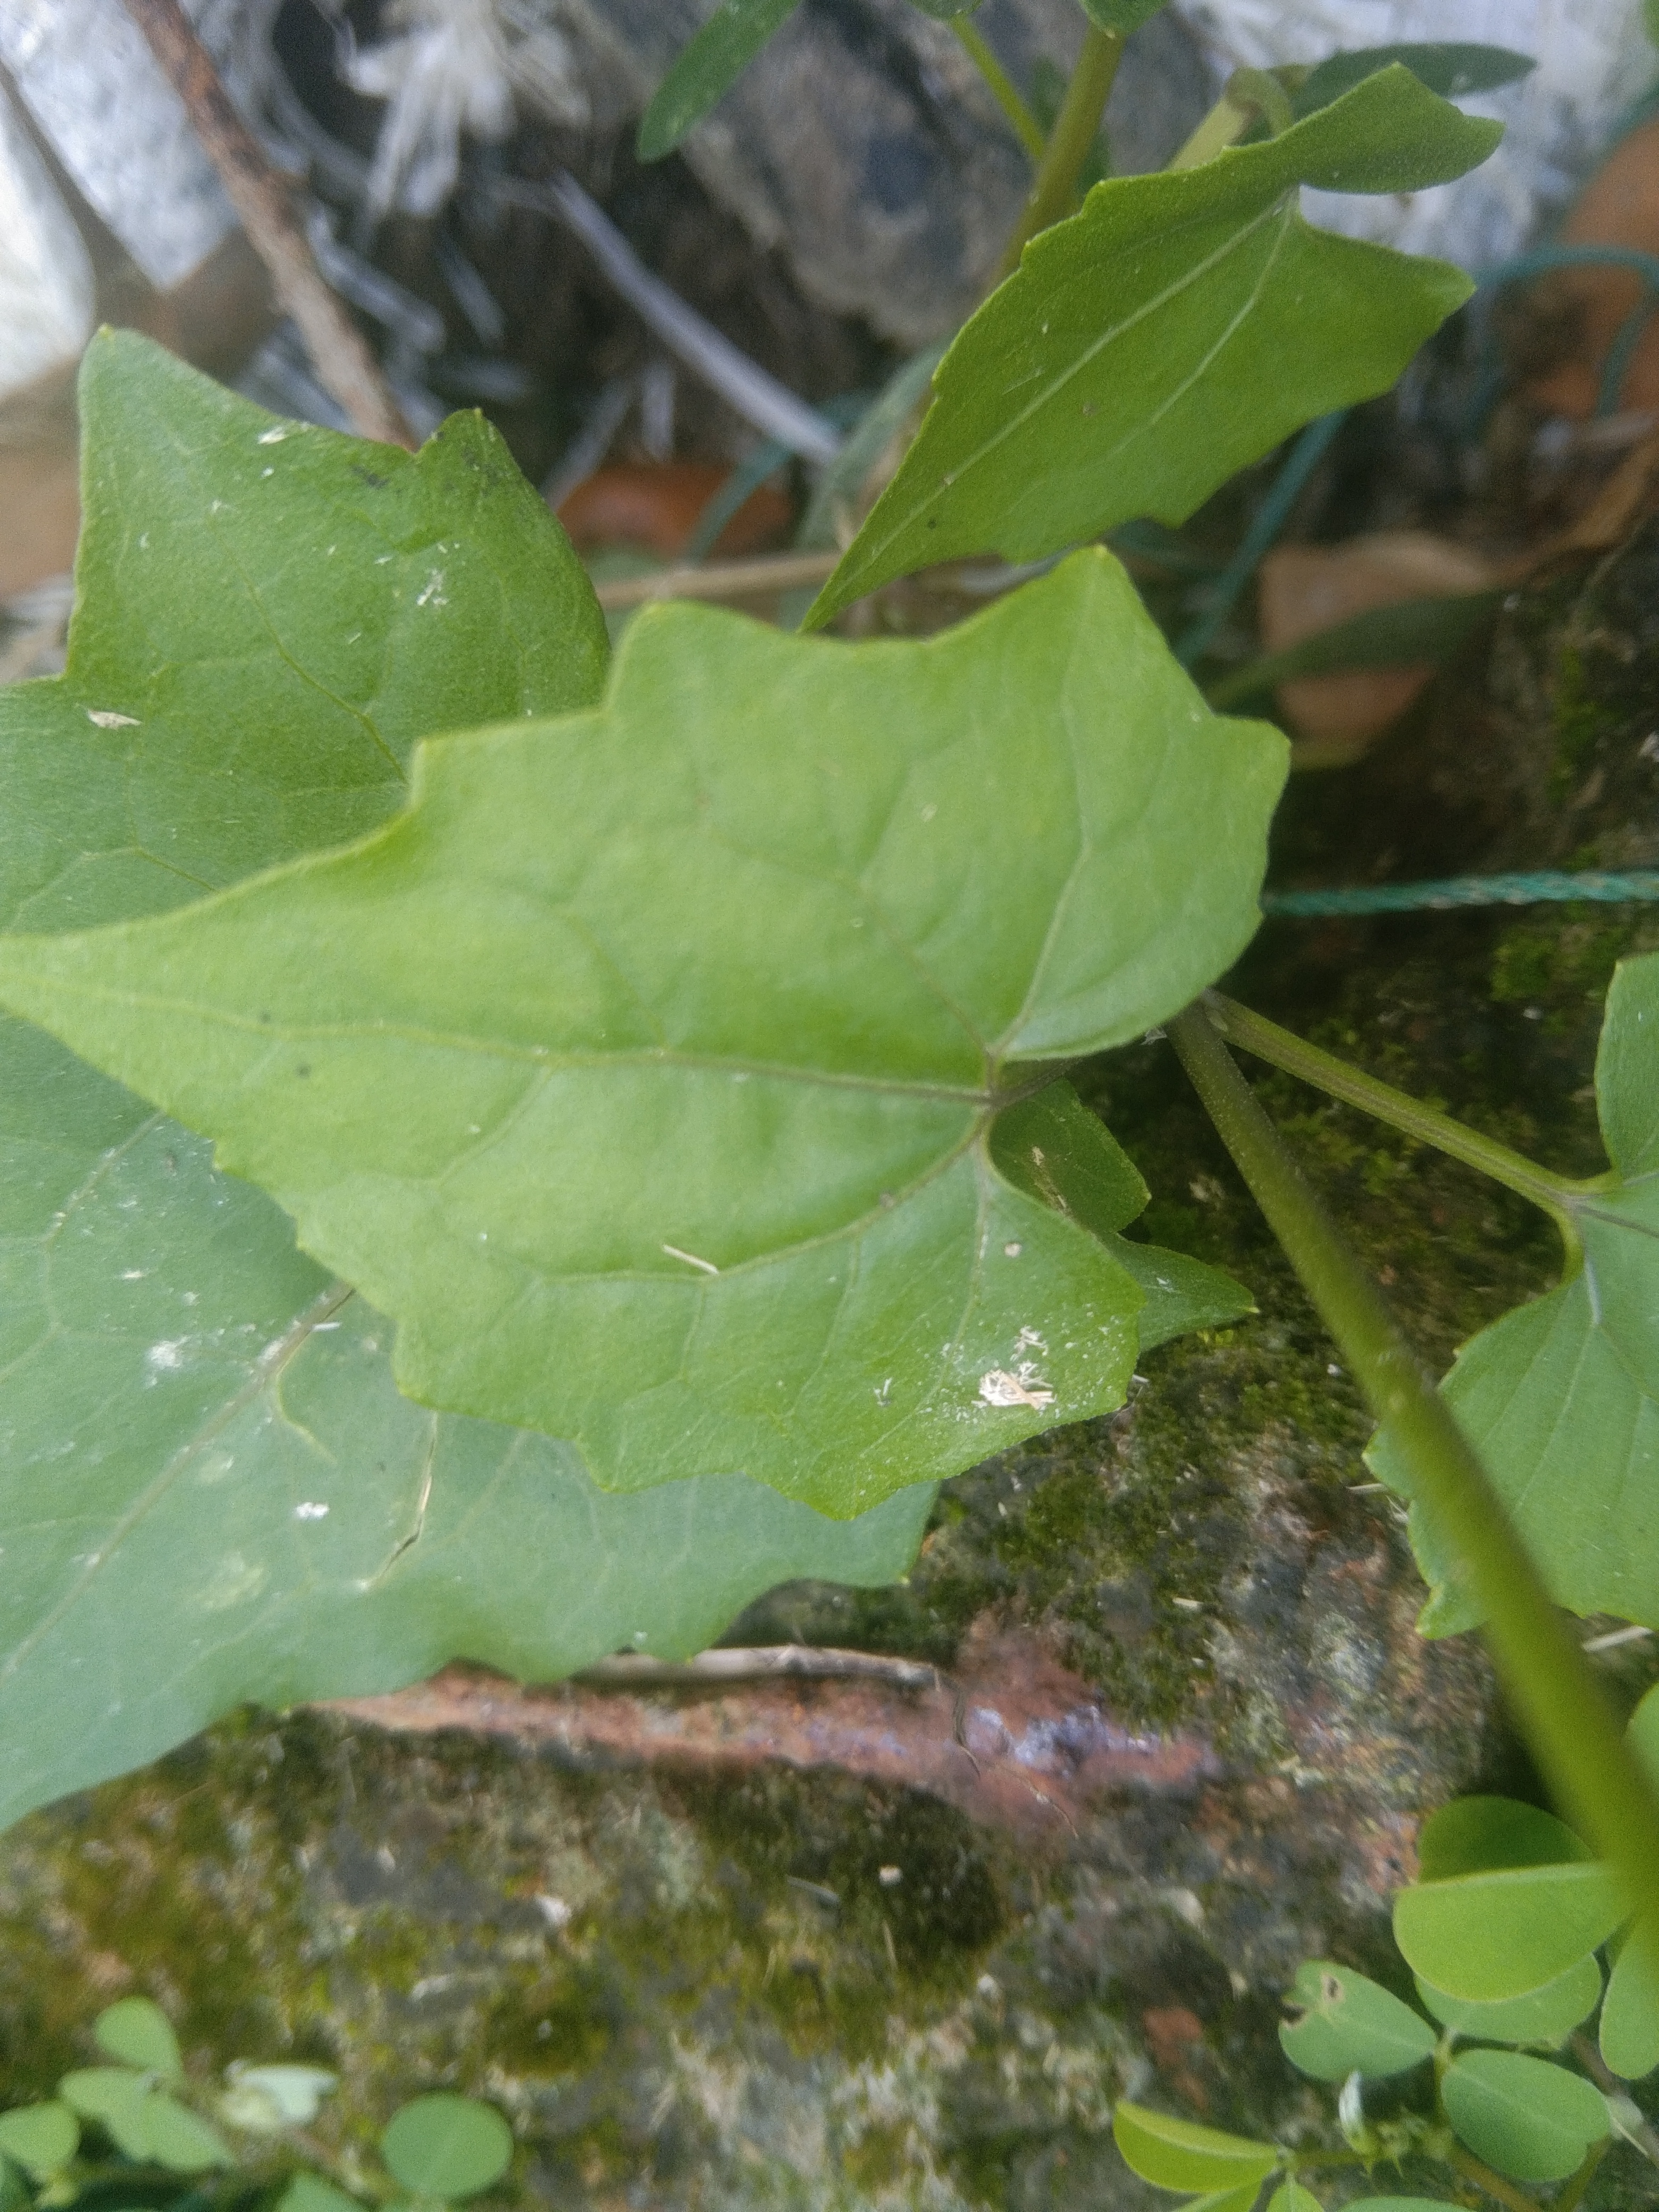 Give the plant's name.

bitter vine
